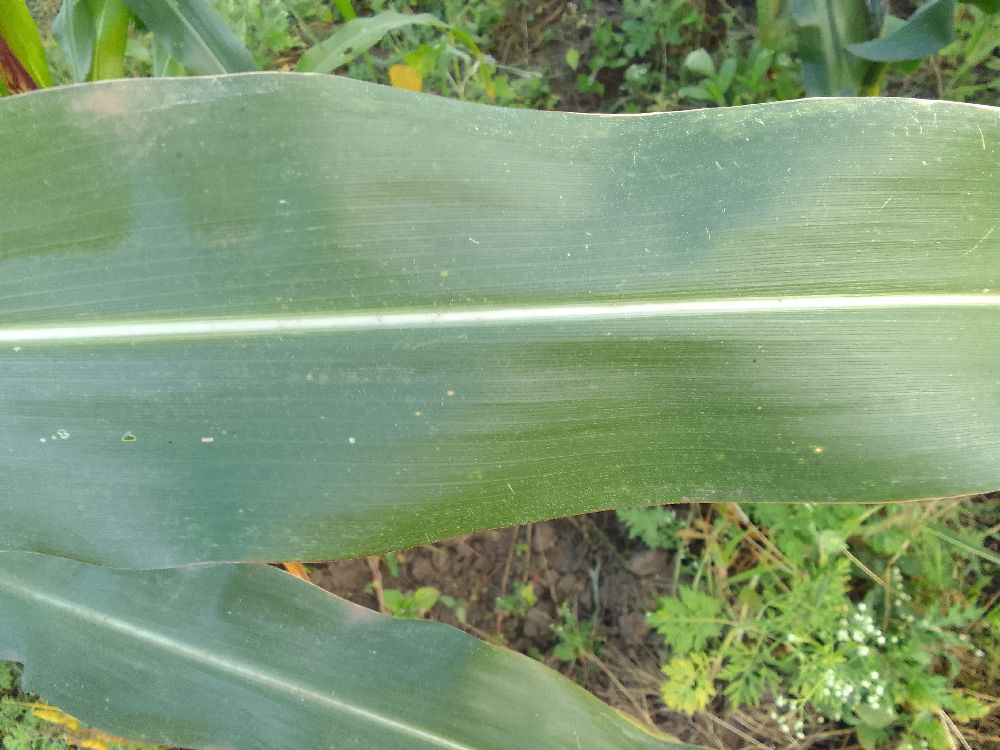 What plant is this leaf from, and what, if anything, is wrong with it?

maize, healthy
